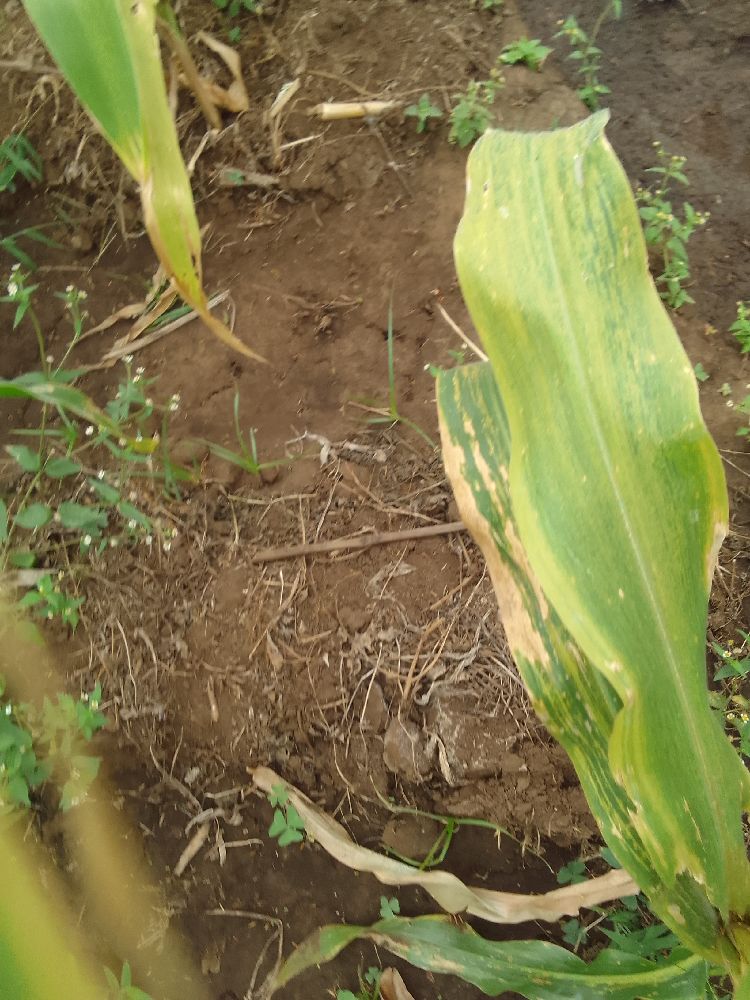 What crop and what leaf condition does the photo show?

maize, maize lethal necrosis
